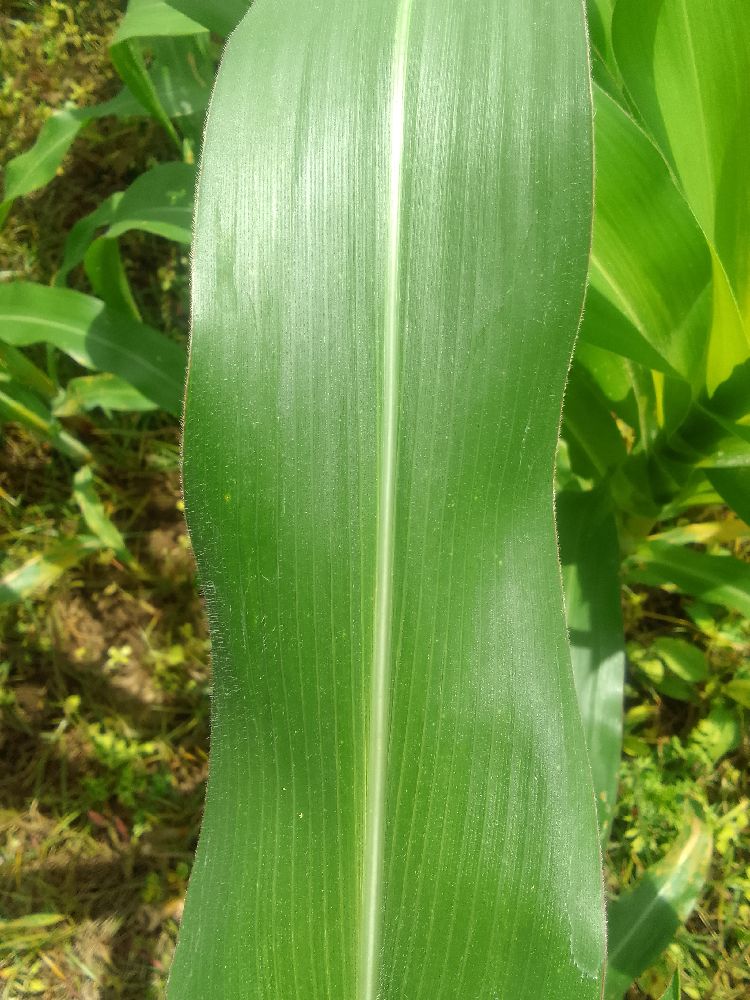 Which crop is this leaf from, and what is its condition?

maize, healthy
